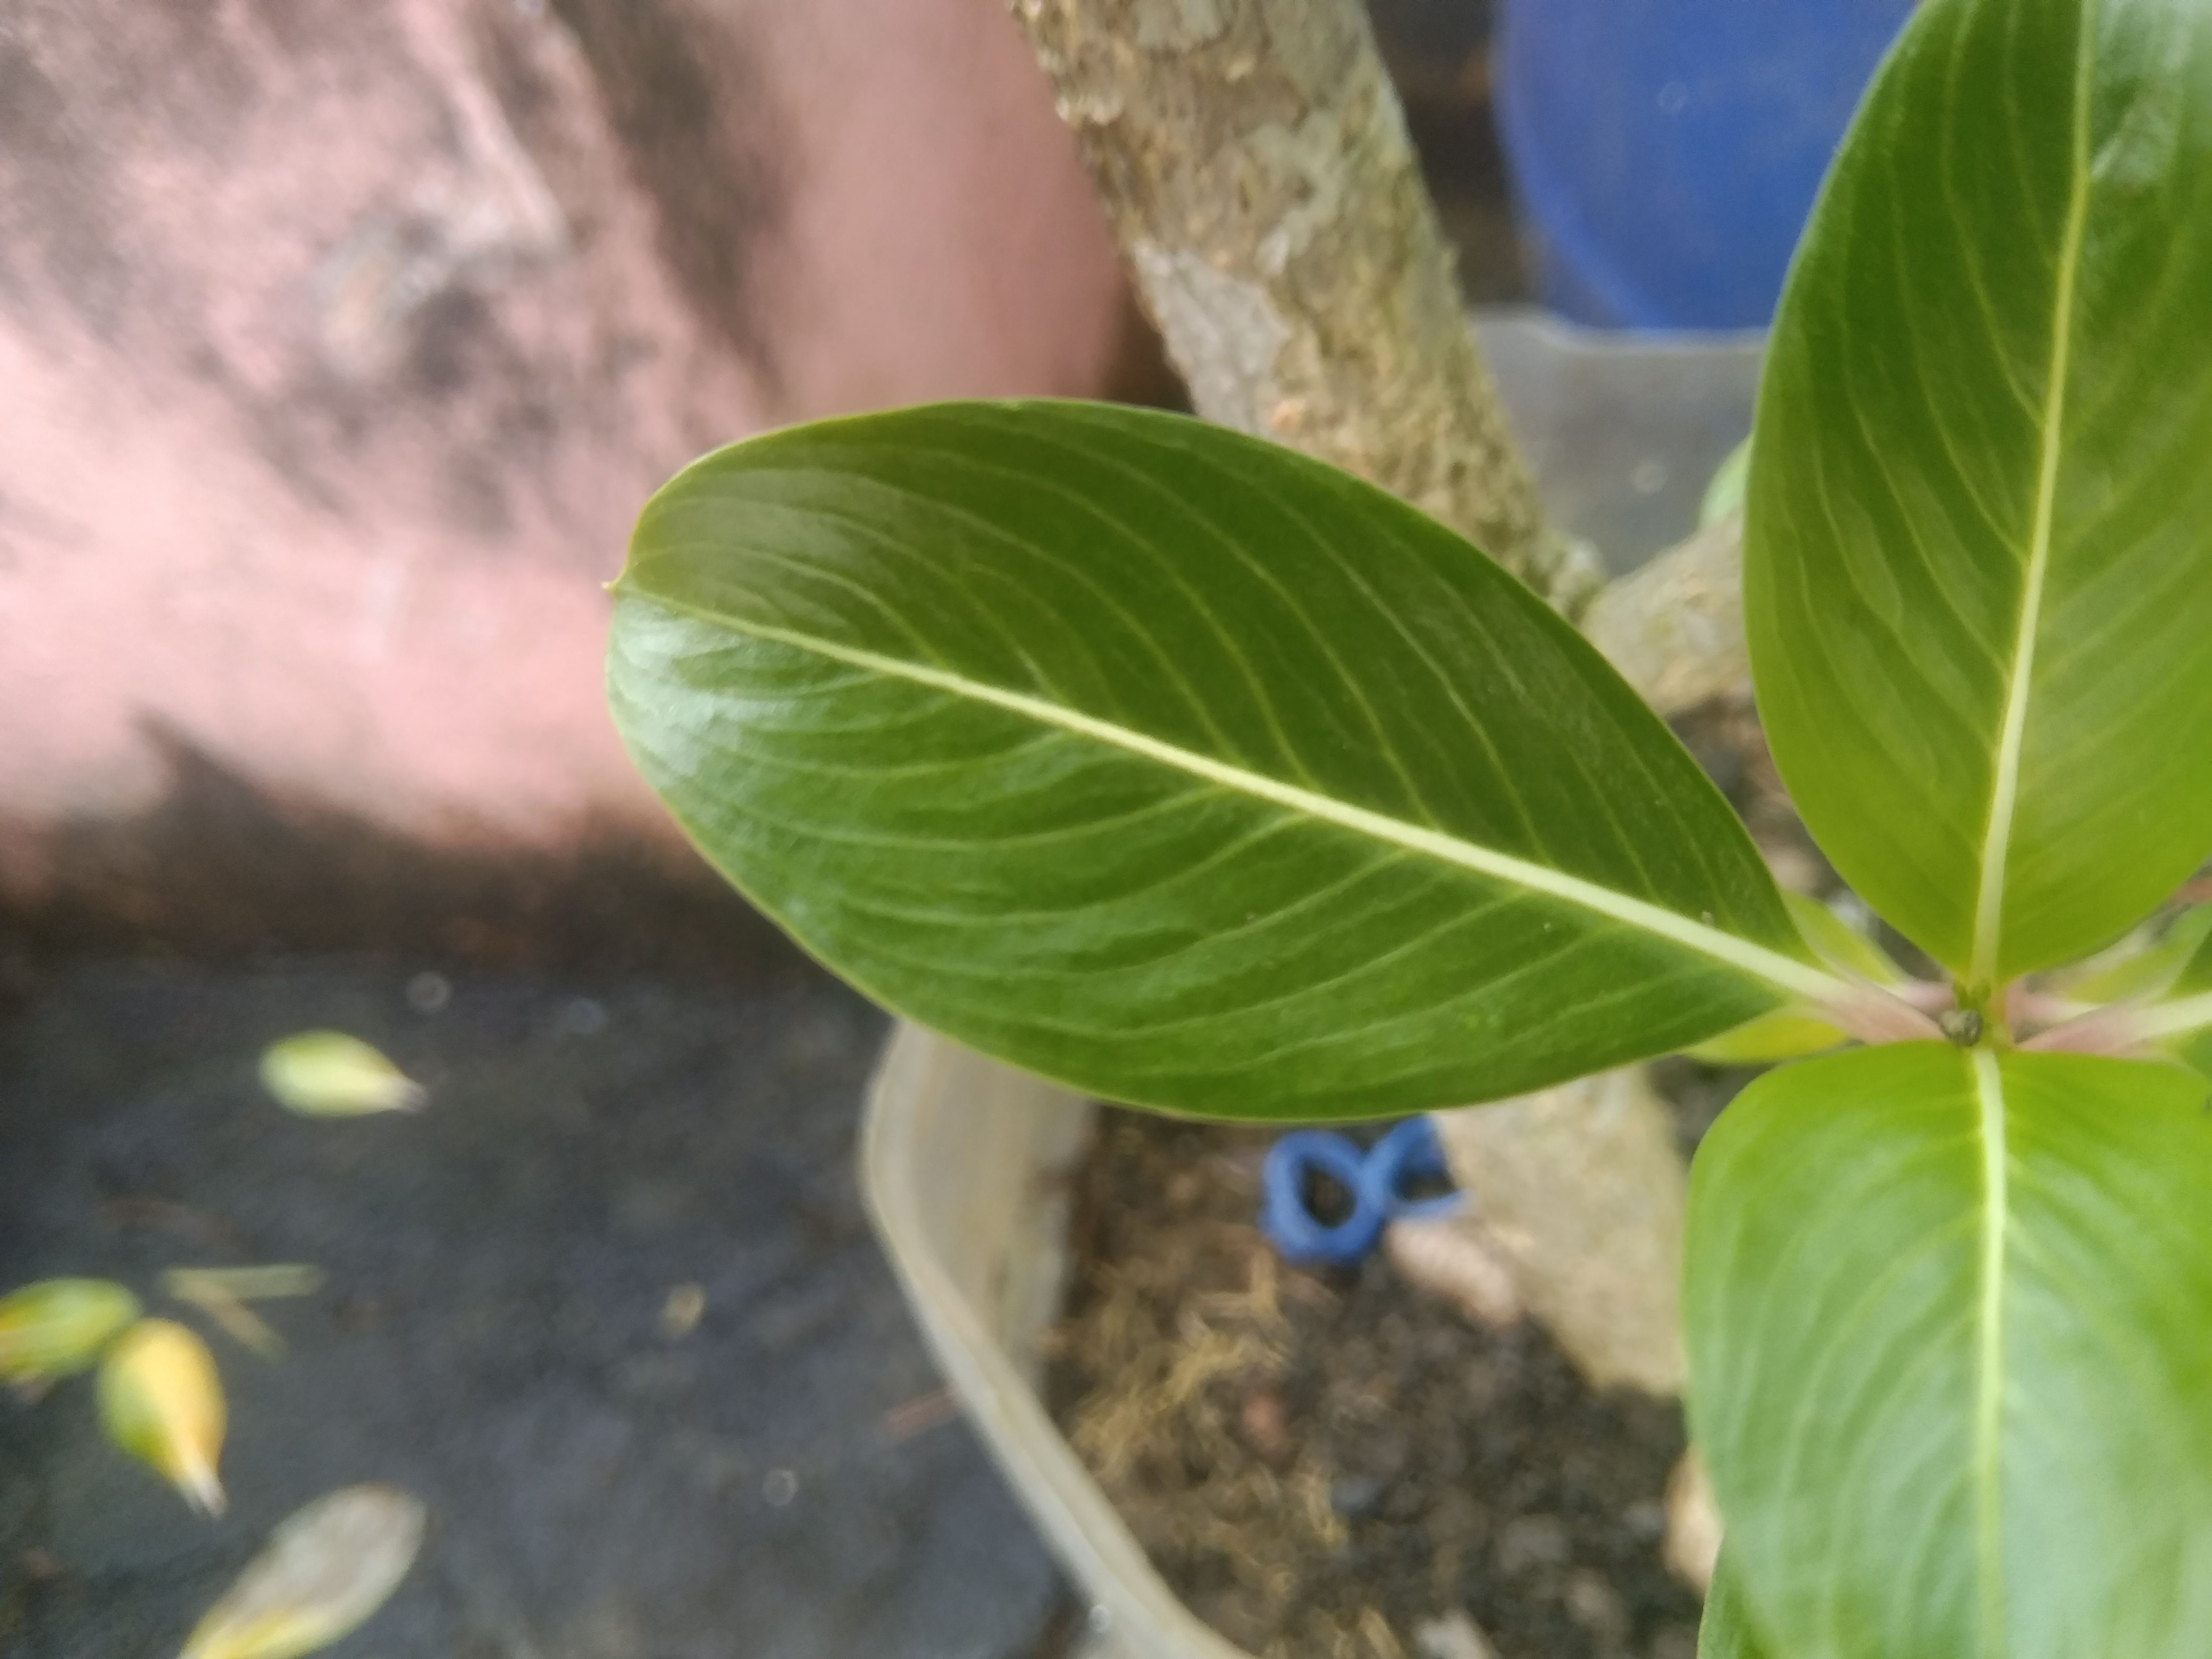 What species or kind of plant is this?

rose periwinkle
